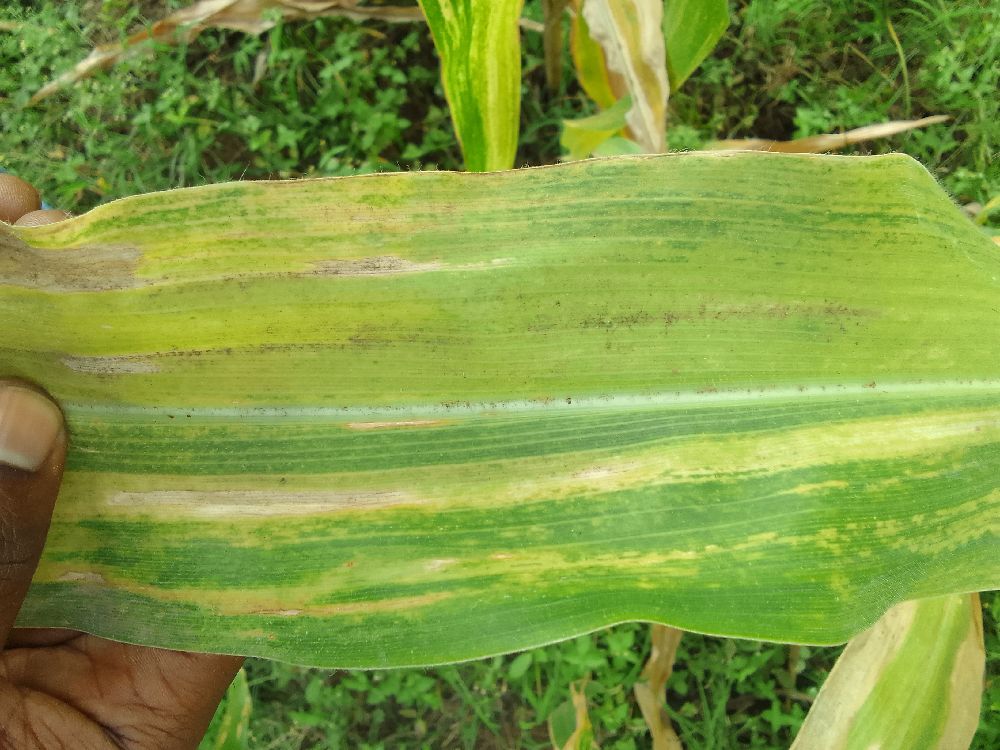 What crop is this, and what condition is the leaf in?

maize, maize lethal necrosis
